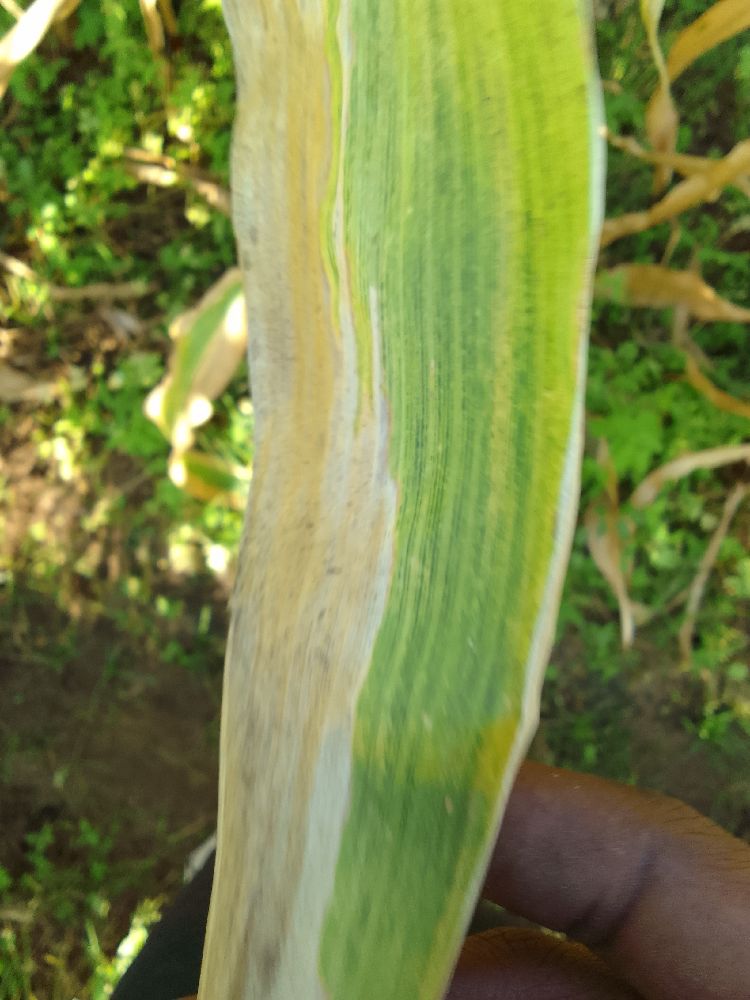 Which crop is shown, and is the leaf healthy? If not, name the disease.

maize, maize lethal necrosis
